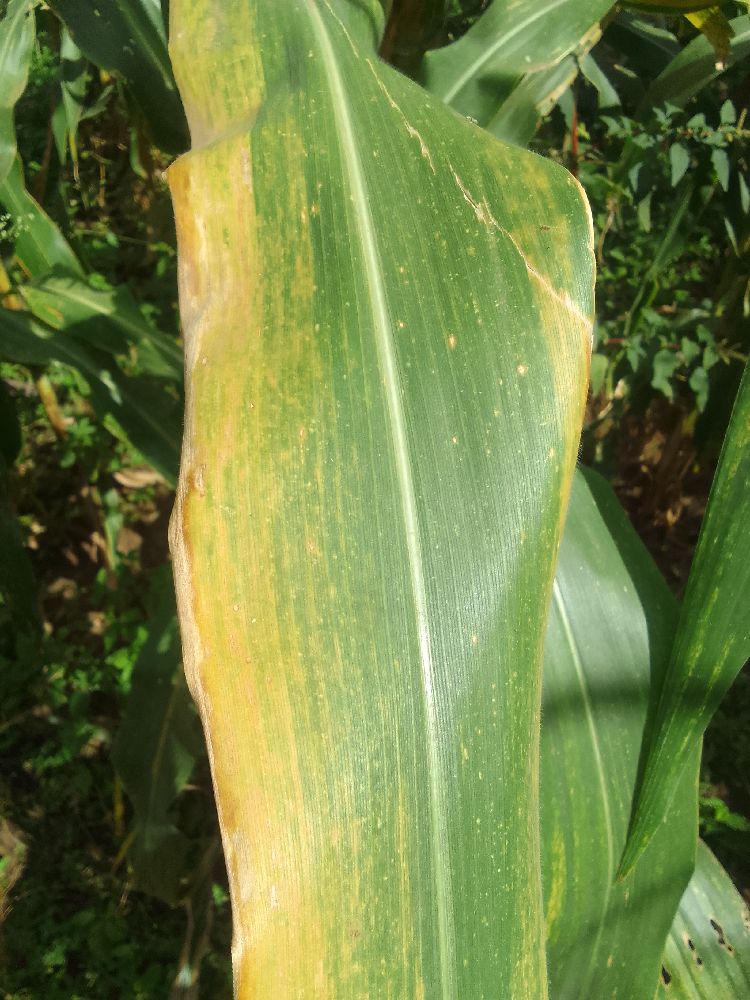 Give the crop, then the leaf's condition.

maize, maize lethal necrosis
